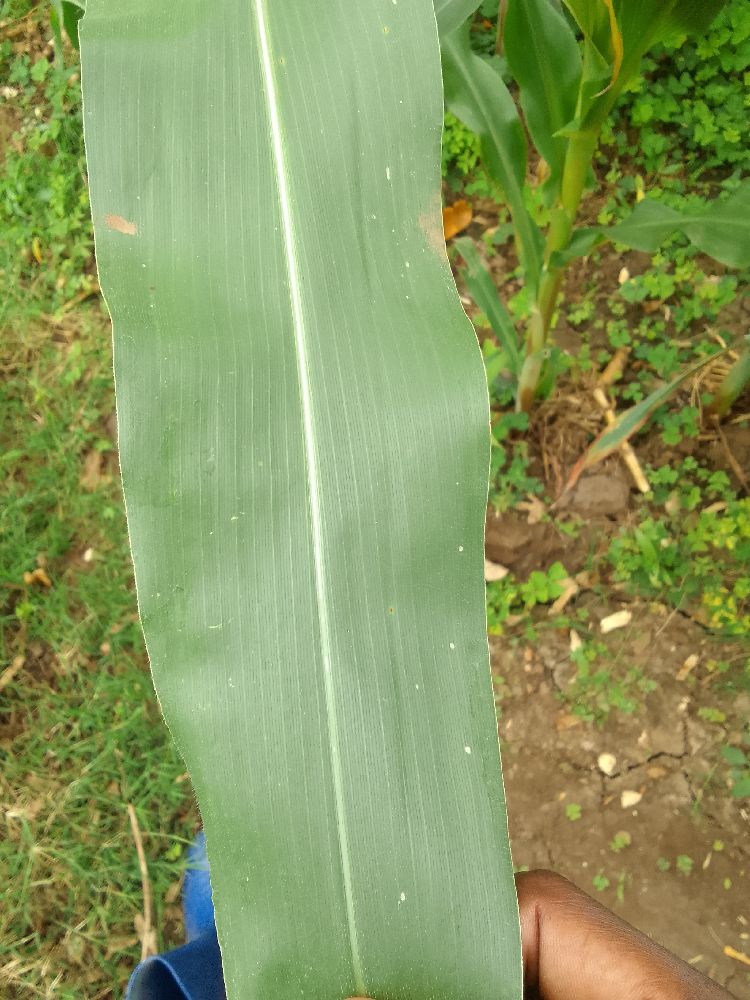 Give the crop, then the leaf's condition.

maize, healthy
